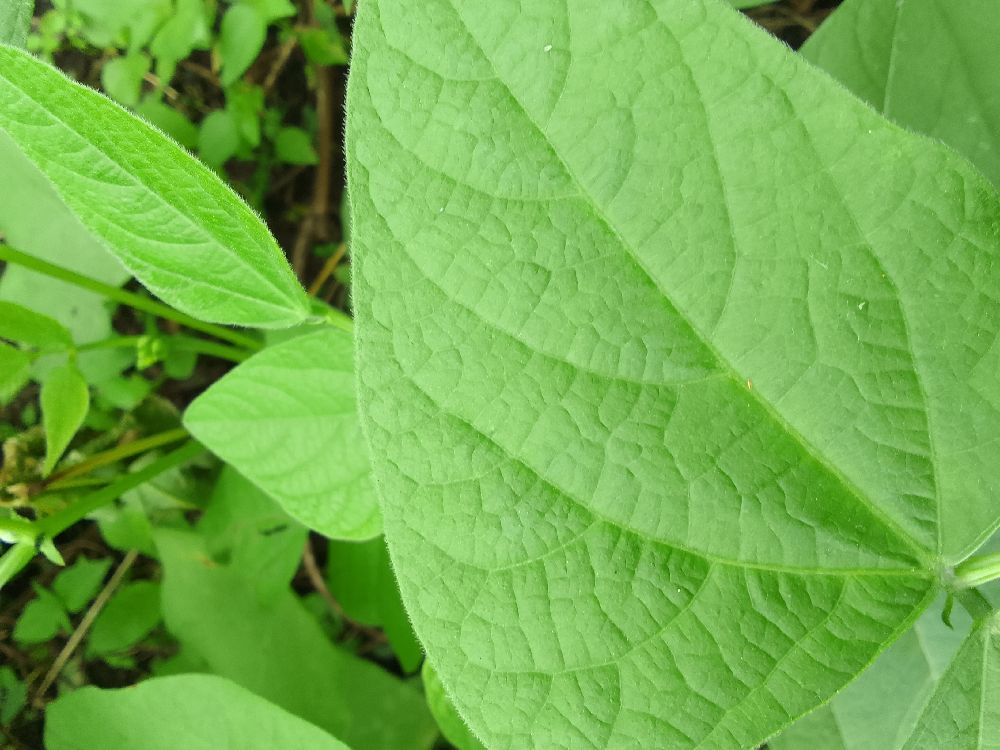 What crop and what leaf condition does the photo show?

common bean, healthy
